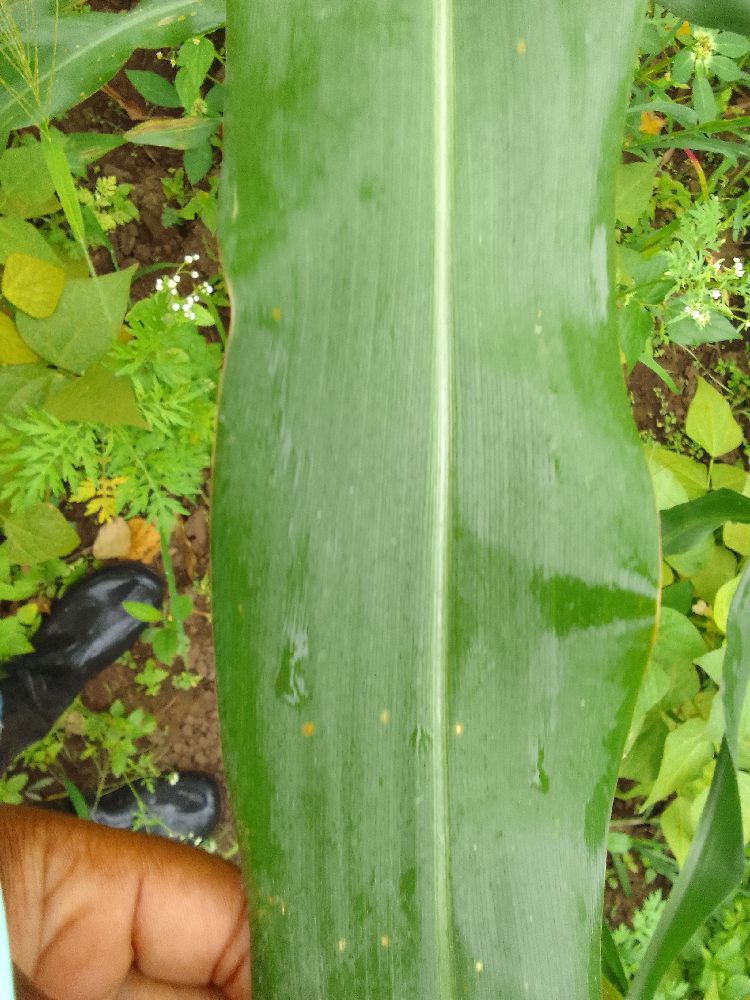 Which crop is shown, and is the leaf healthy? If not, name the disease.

maize, healthy
